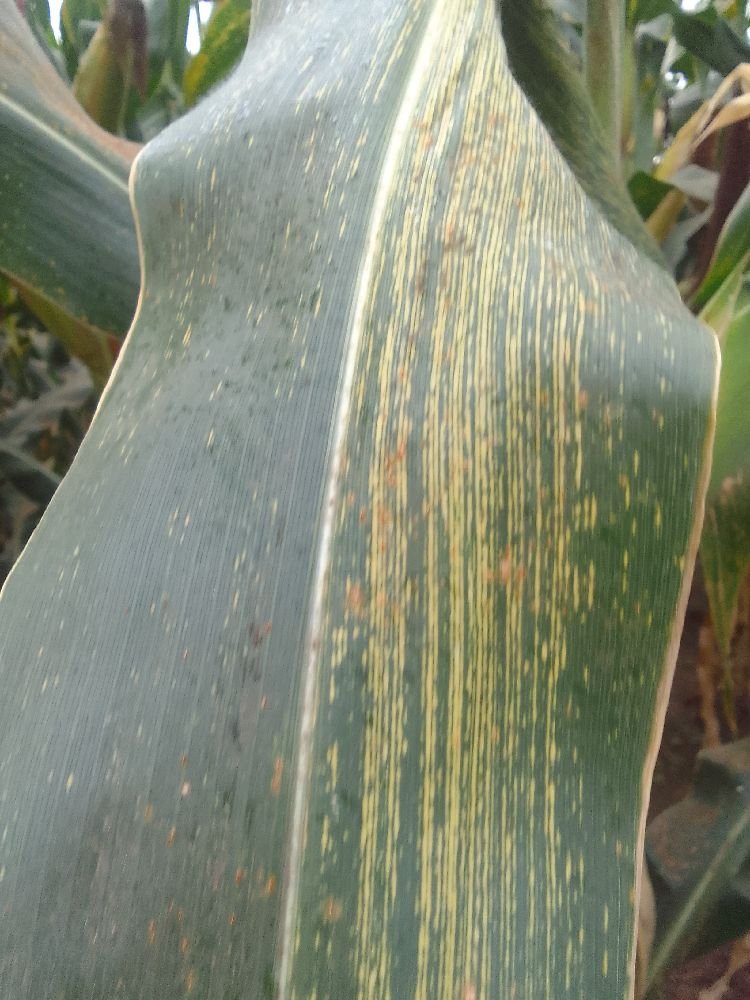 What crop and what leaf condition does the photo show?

maize, maize streak virus
